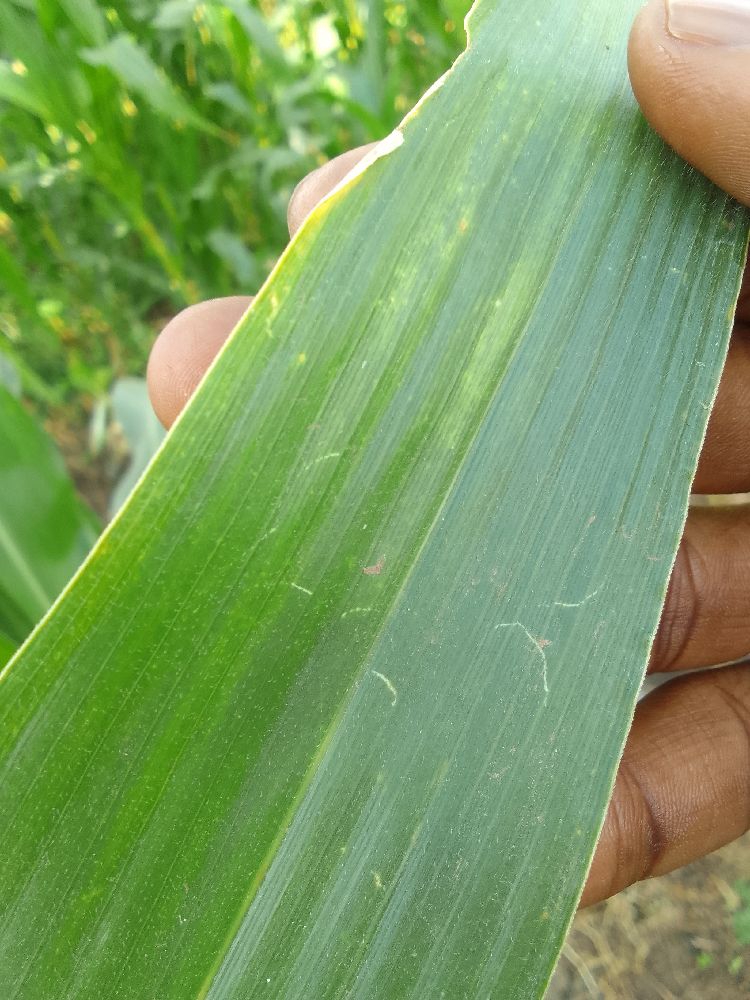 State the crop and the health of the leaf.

maize, healthy
